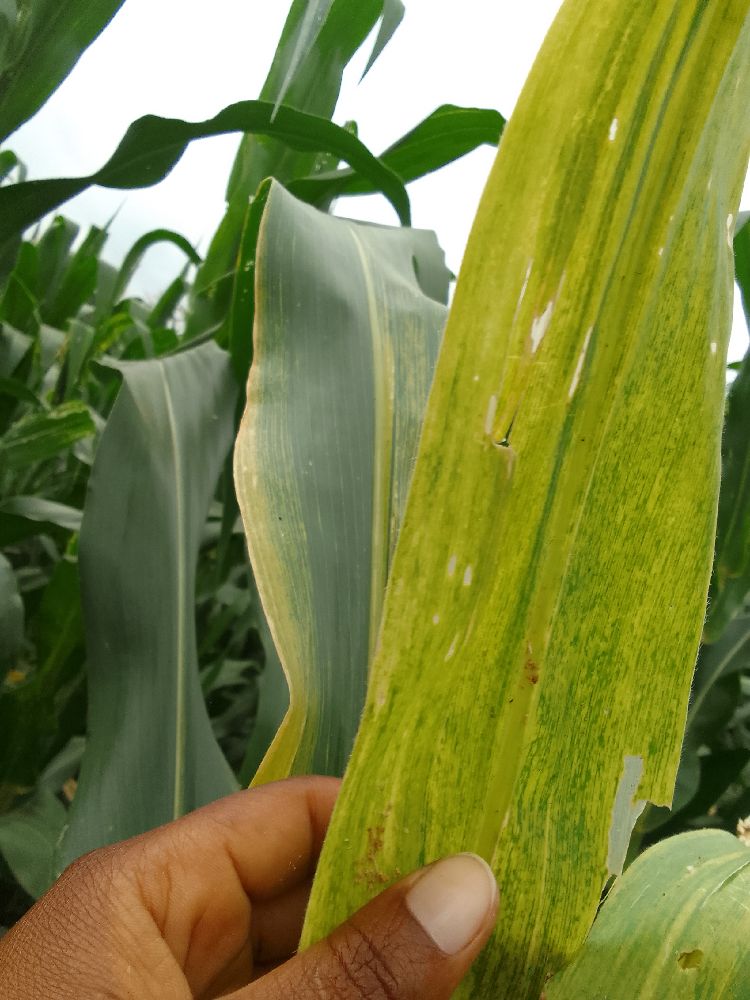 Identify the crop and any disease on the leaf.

maize, maize lethal necrosis
